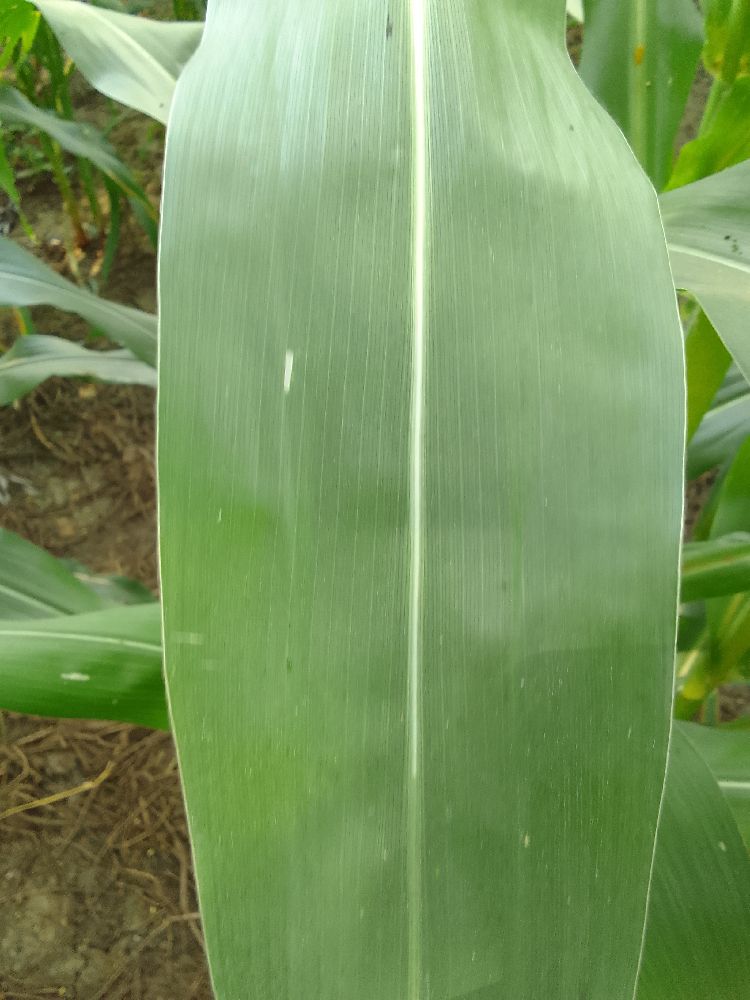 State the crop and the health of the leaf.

maize, healthy
